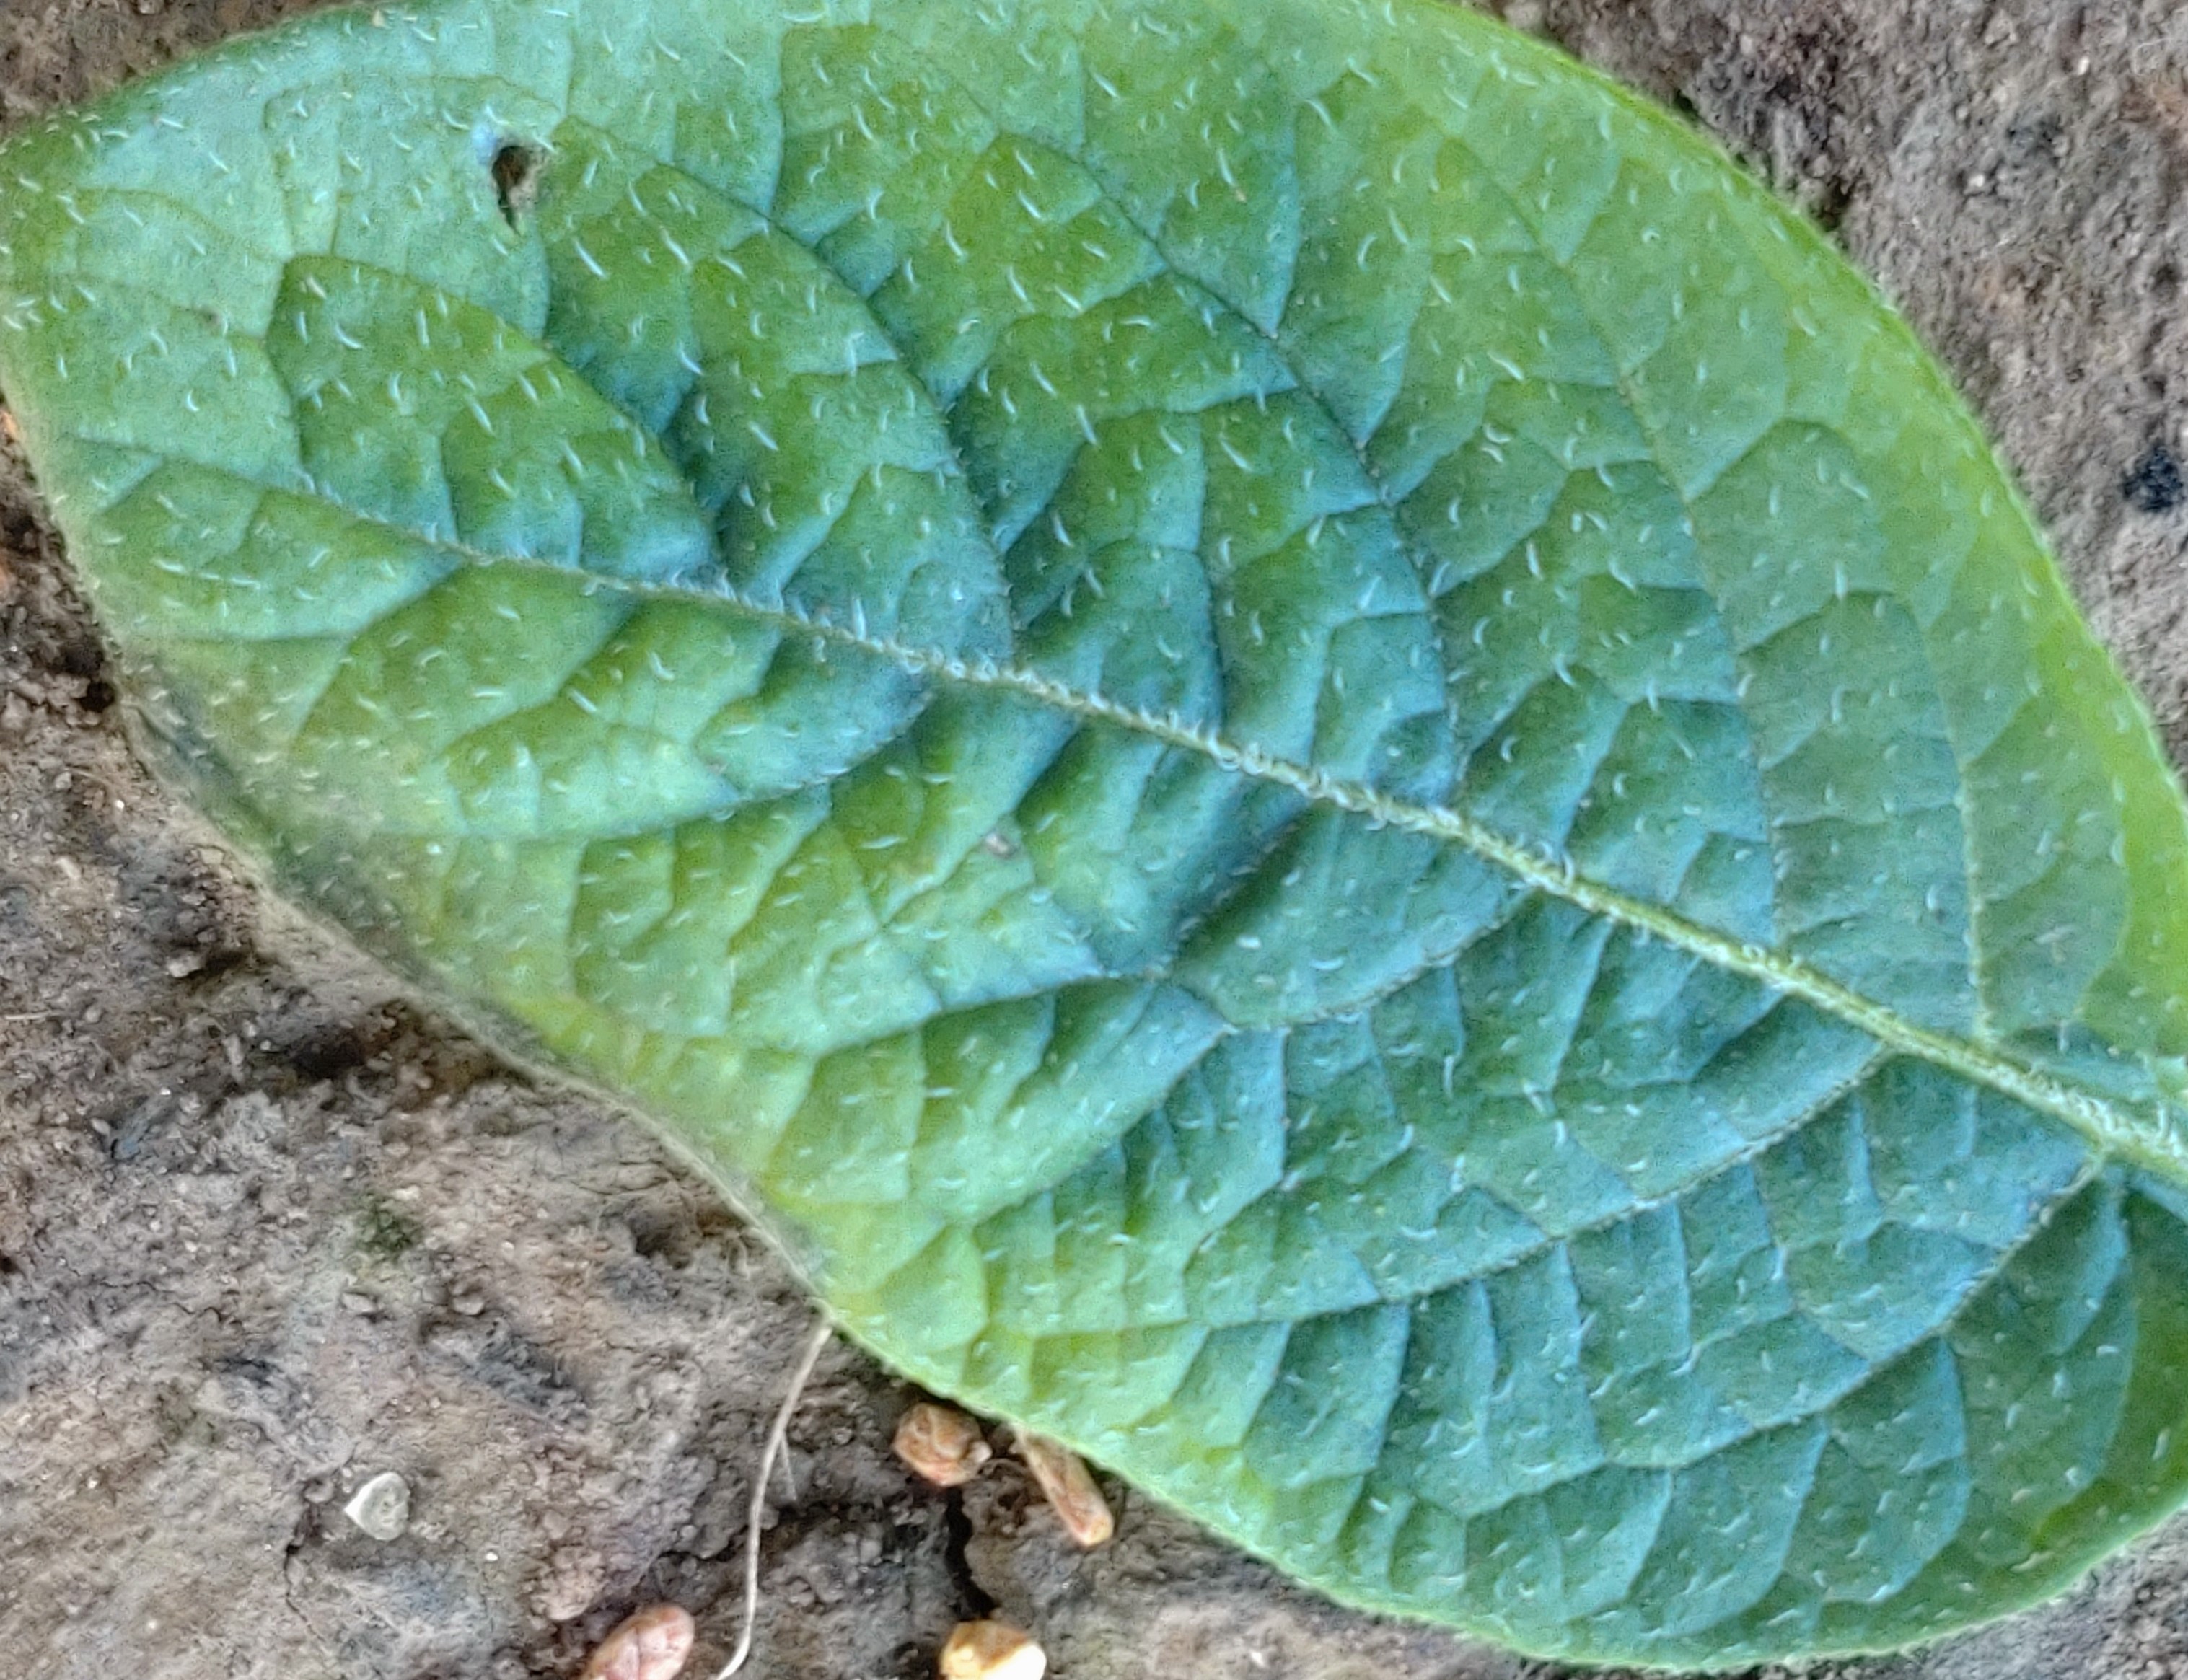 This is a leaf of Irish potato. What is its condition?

early blight
